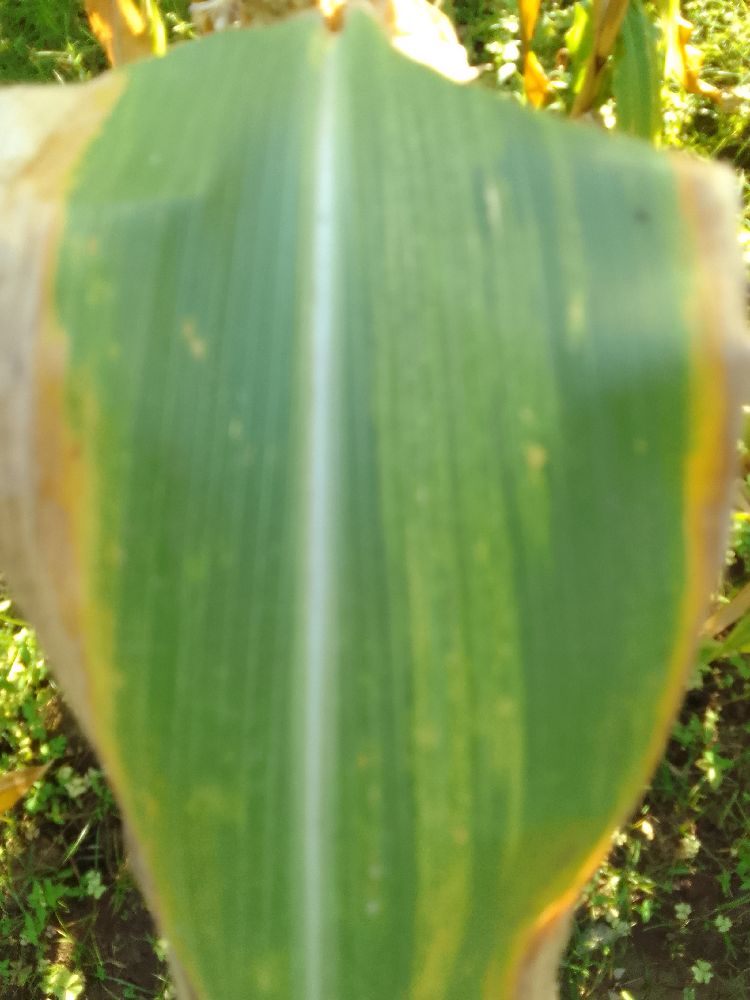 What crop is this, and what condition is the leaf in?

maize, maize lethal necrosis
